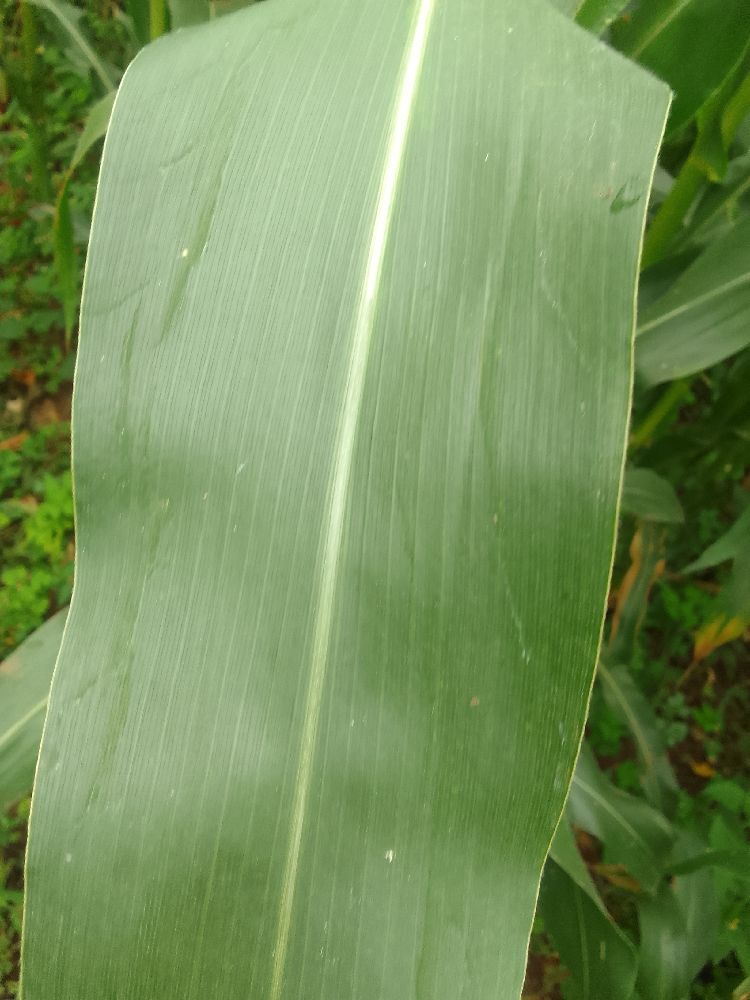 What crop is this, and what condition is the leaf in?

maize, healthy
